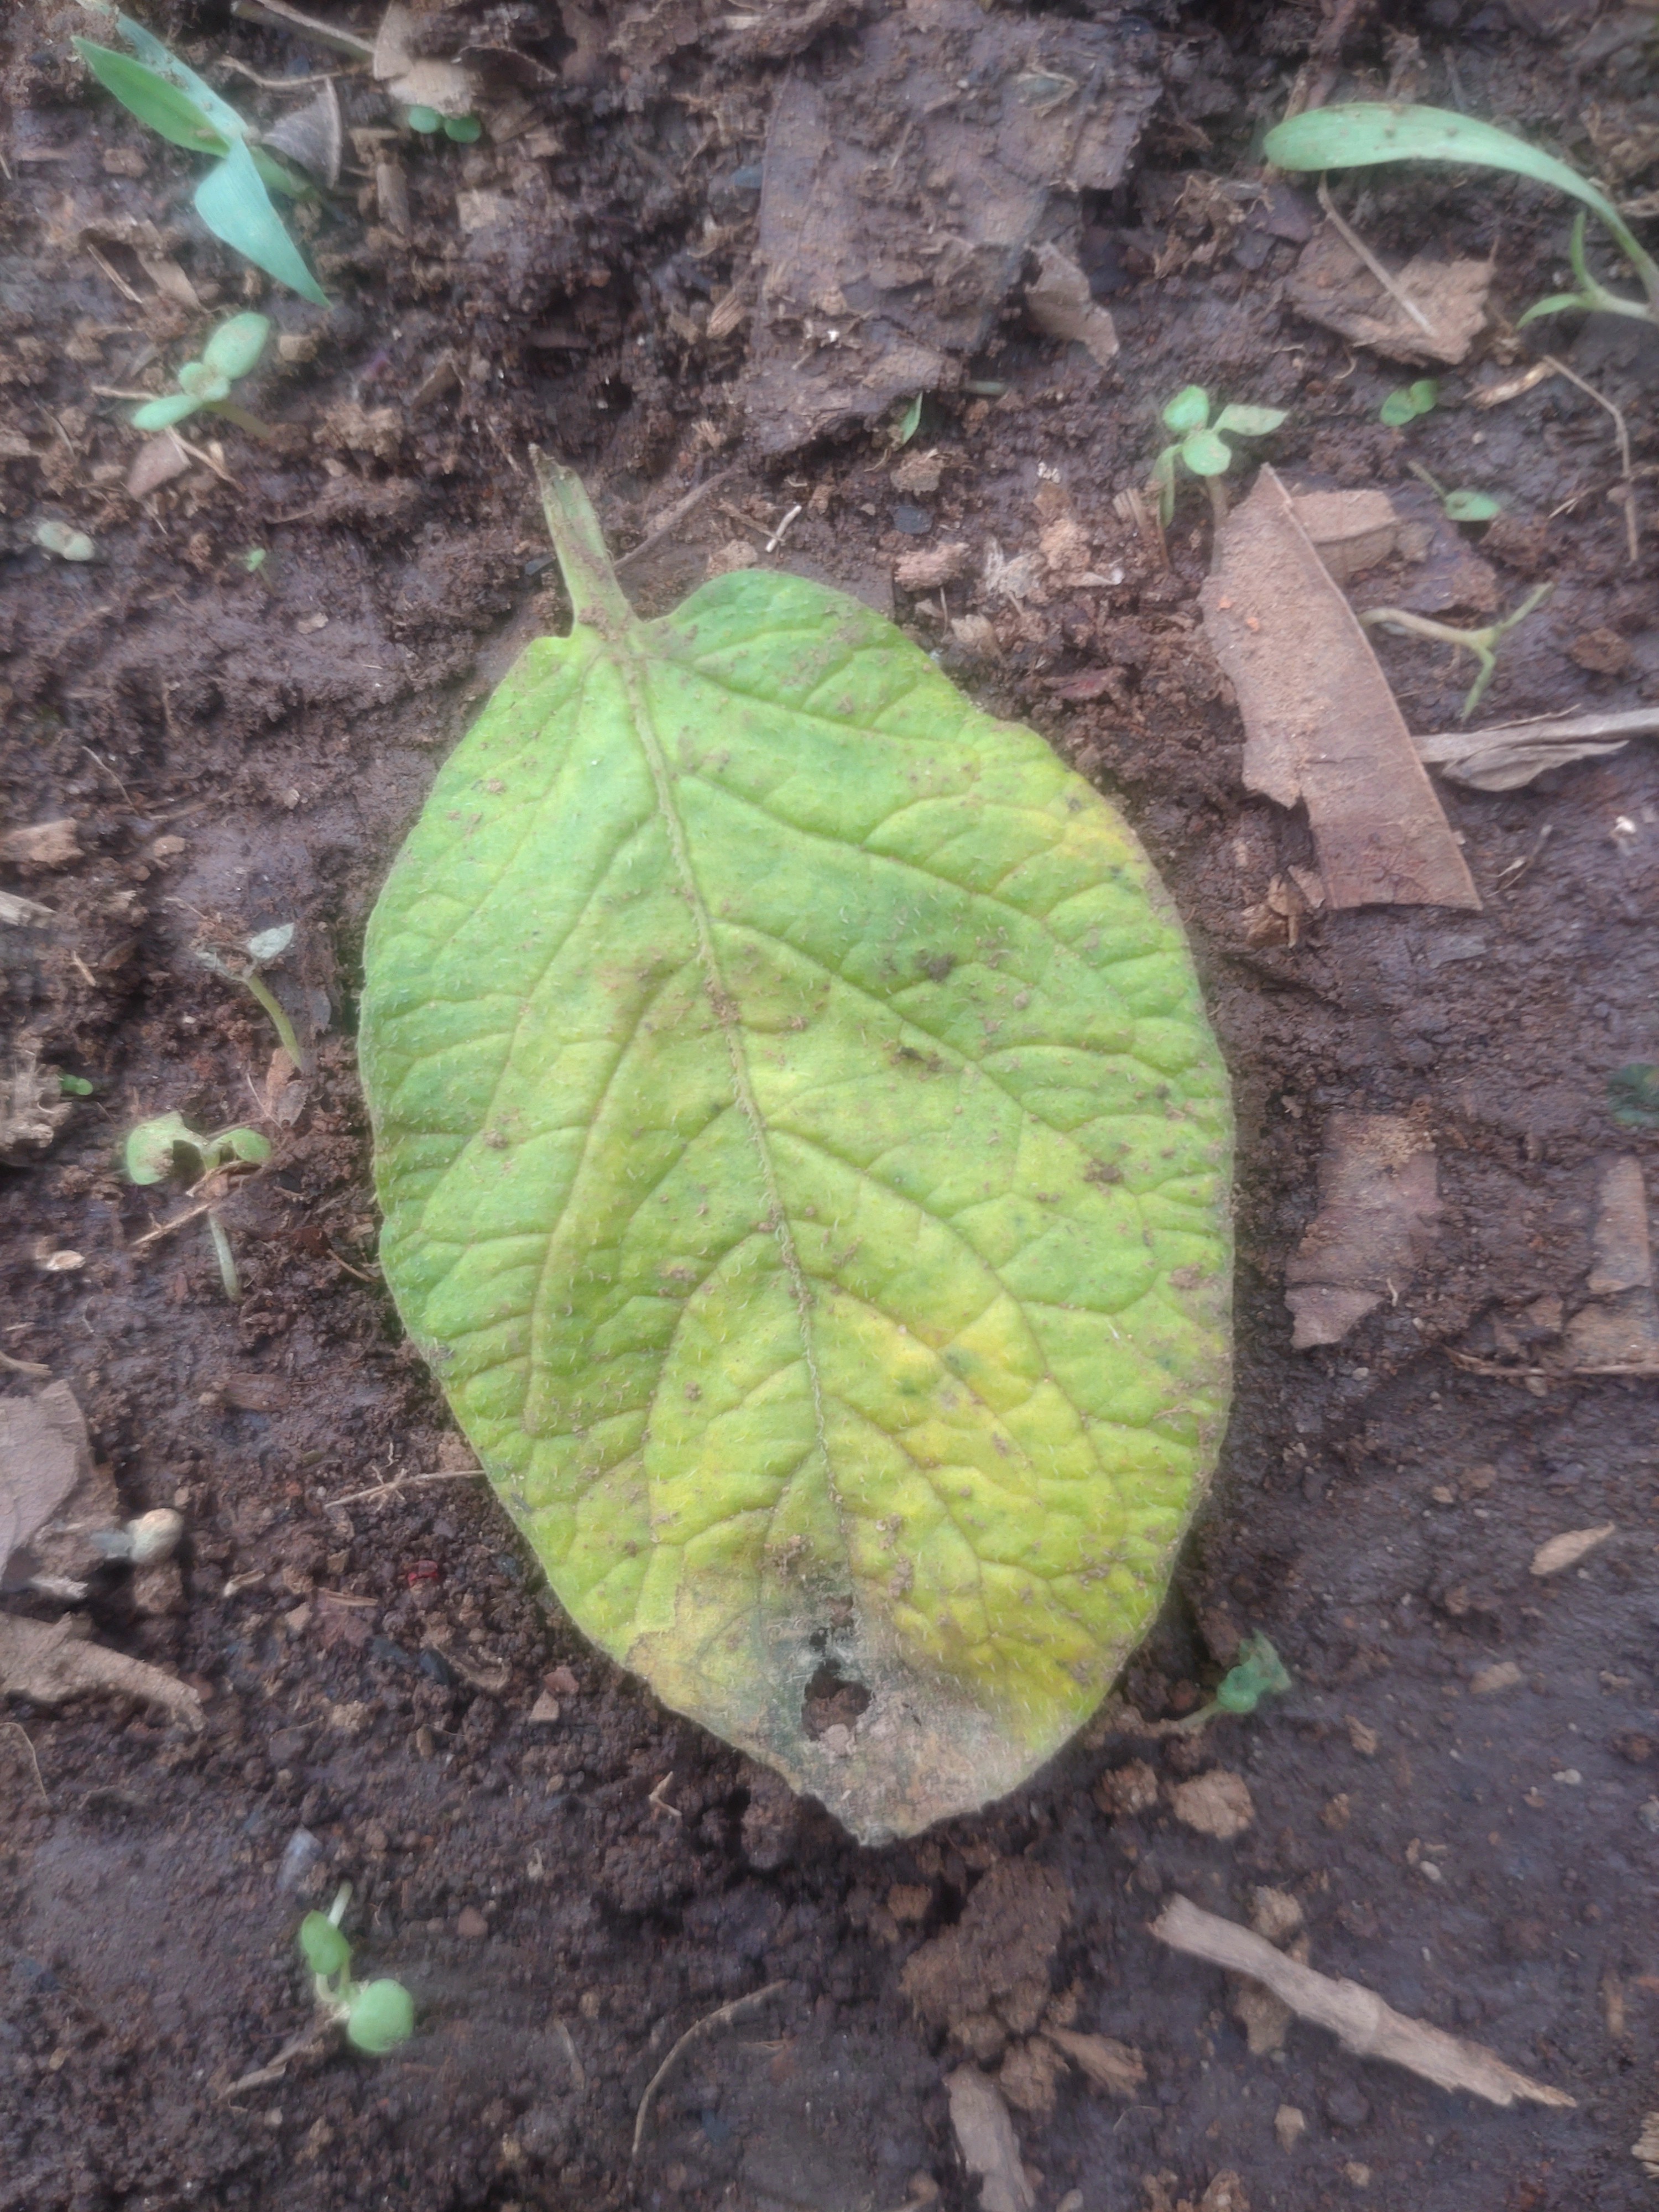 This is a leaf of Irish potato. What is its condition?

late blight
